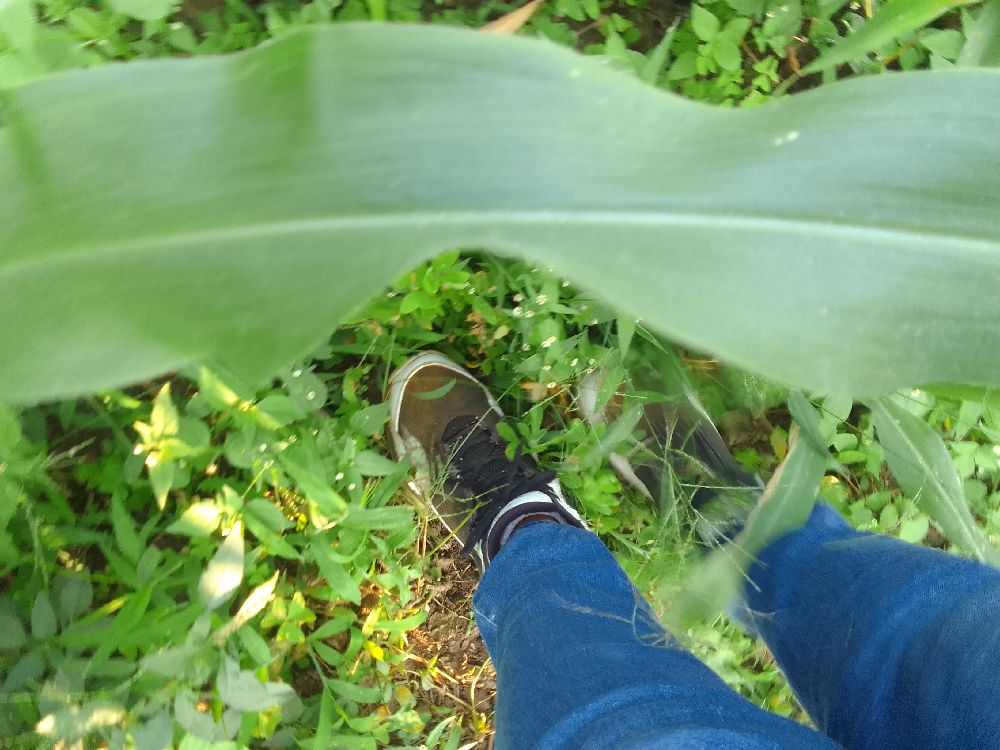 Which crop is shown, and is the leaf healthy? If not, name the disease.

maize, healthy
